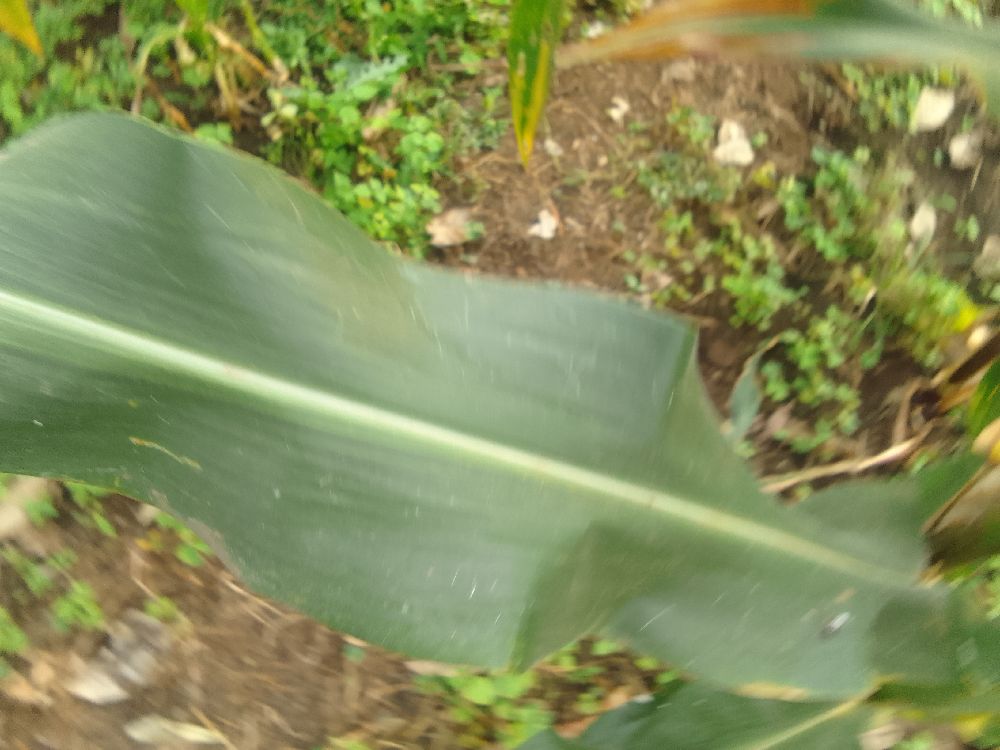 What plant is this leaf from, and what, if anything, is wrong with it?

maize, healthy
